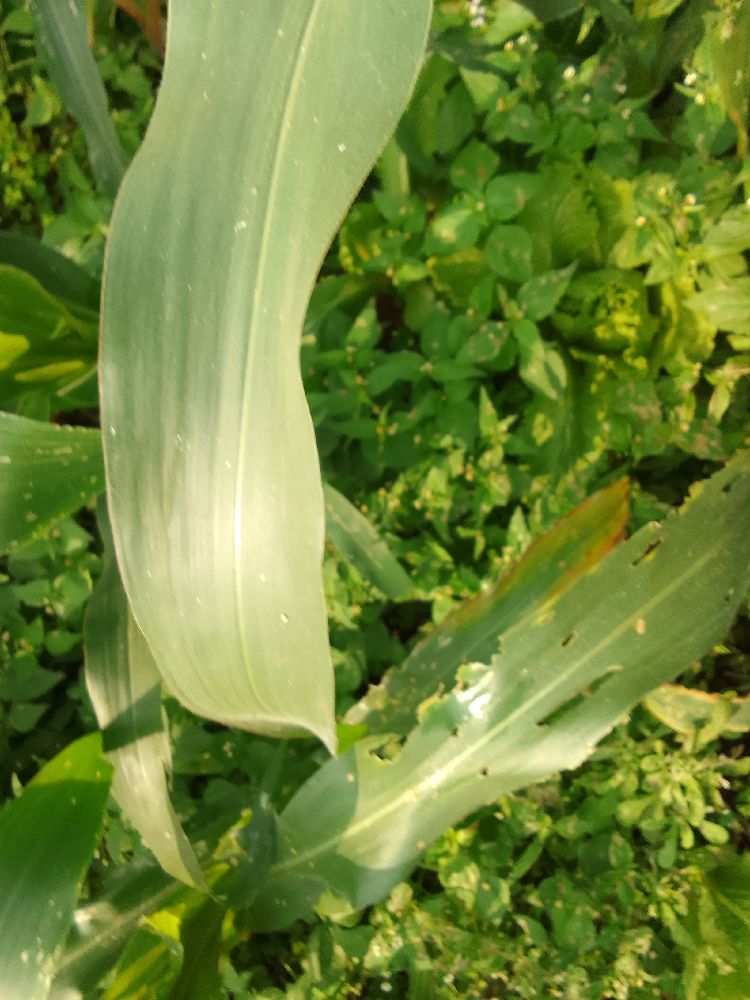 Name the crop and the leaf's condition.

maize, healthy
